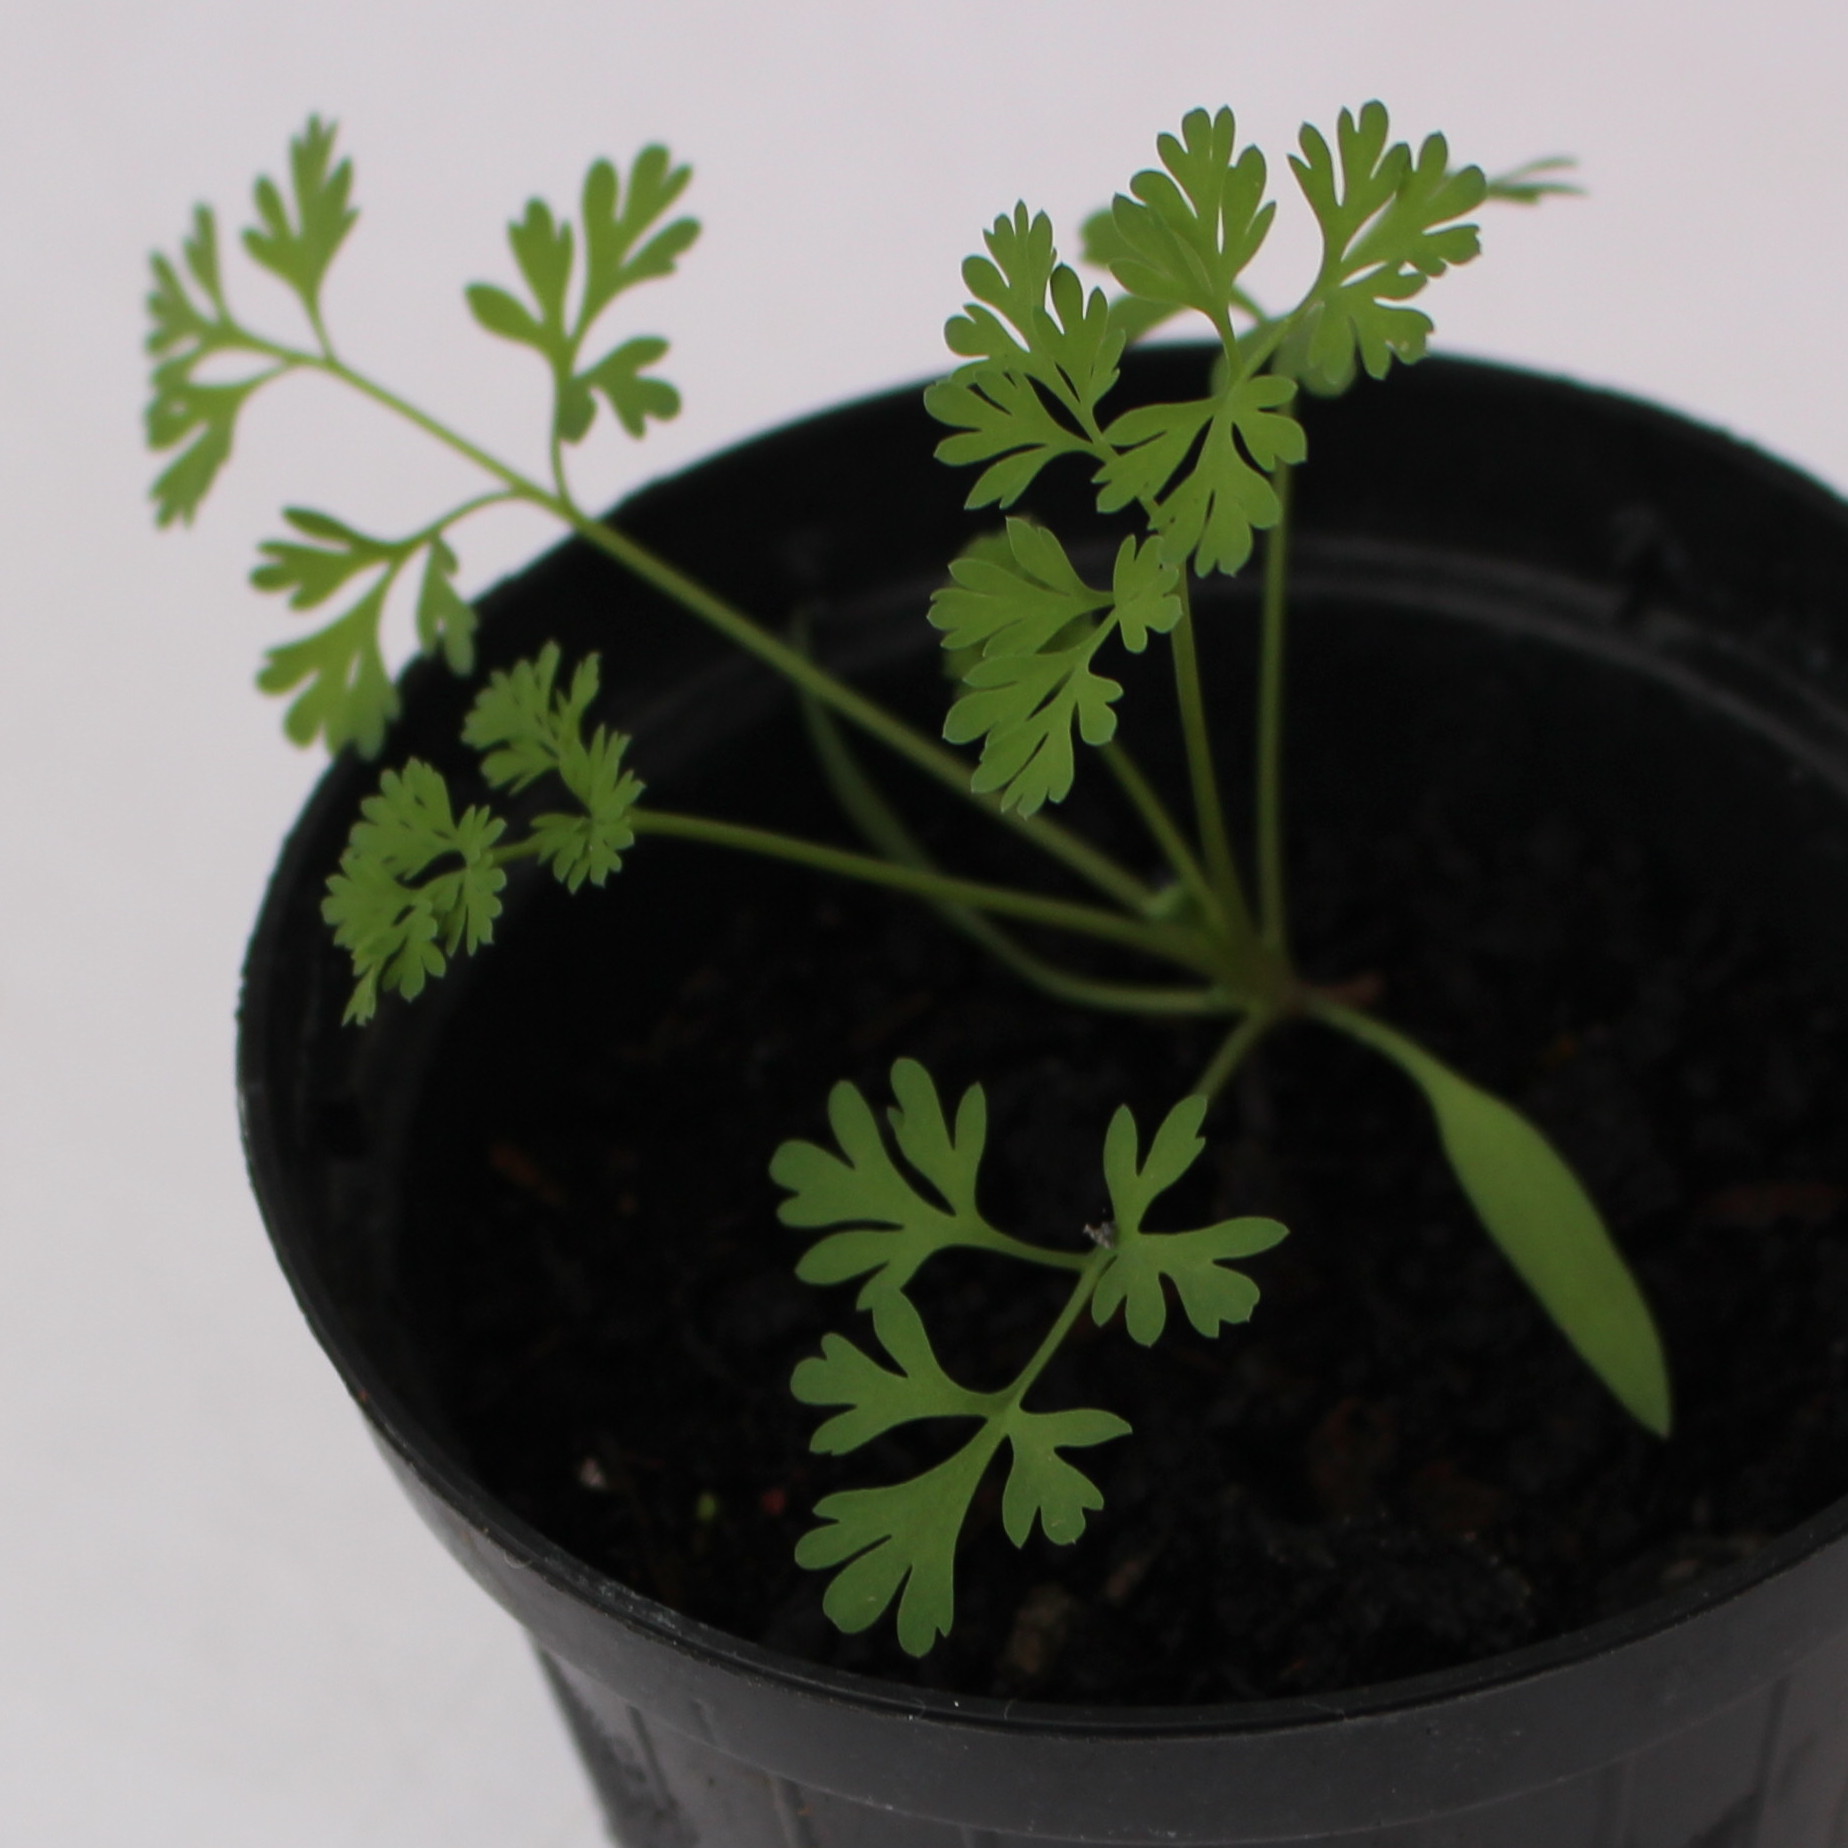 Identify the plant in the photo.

Fumaria officinalis
